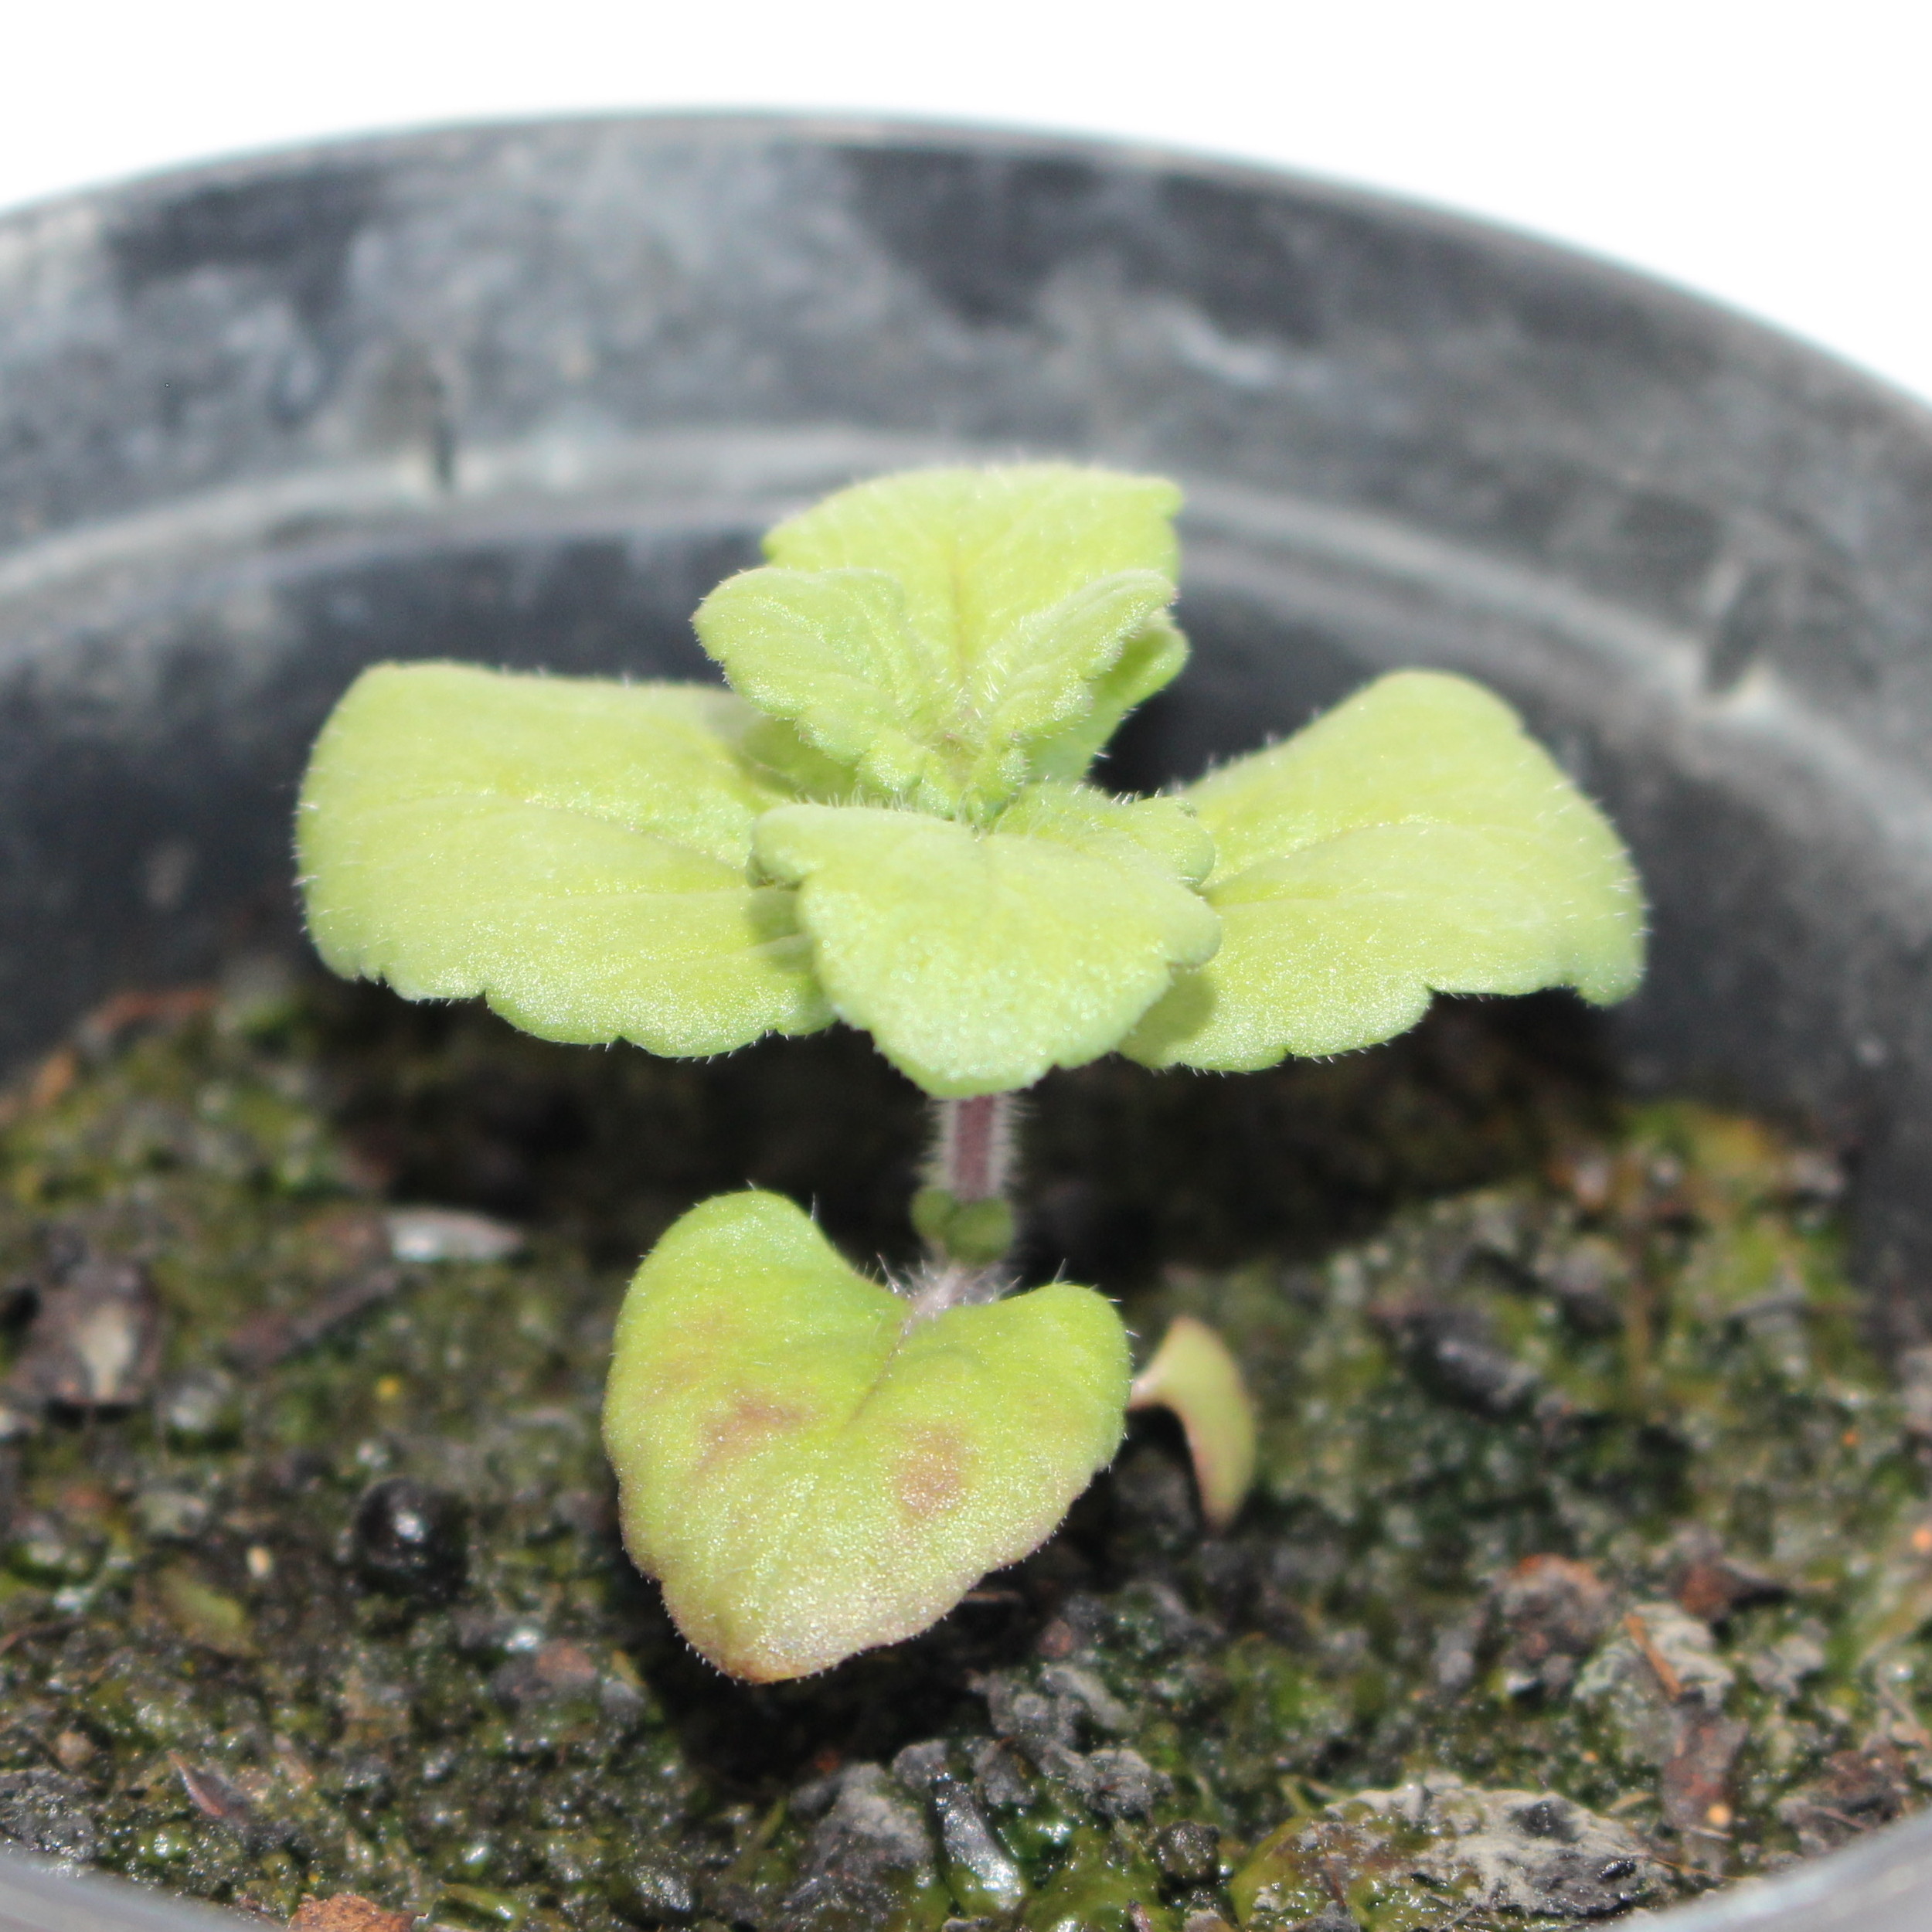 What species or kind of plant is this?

Veronica persica
